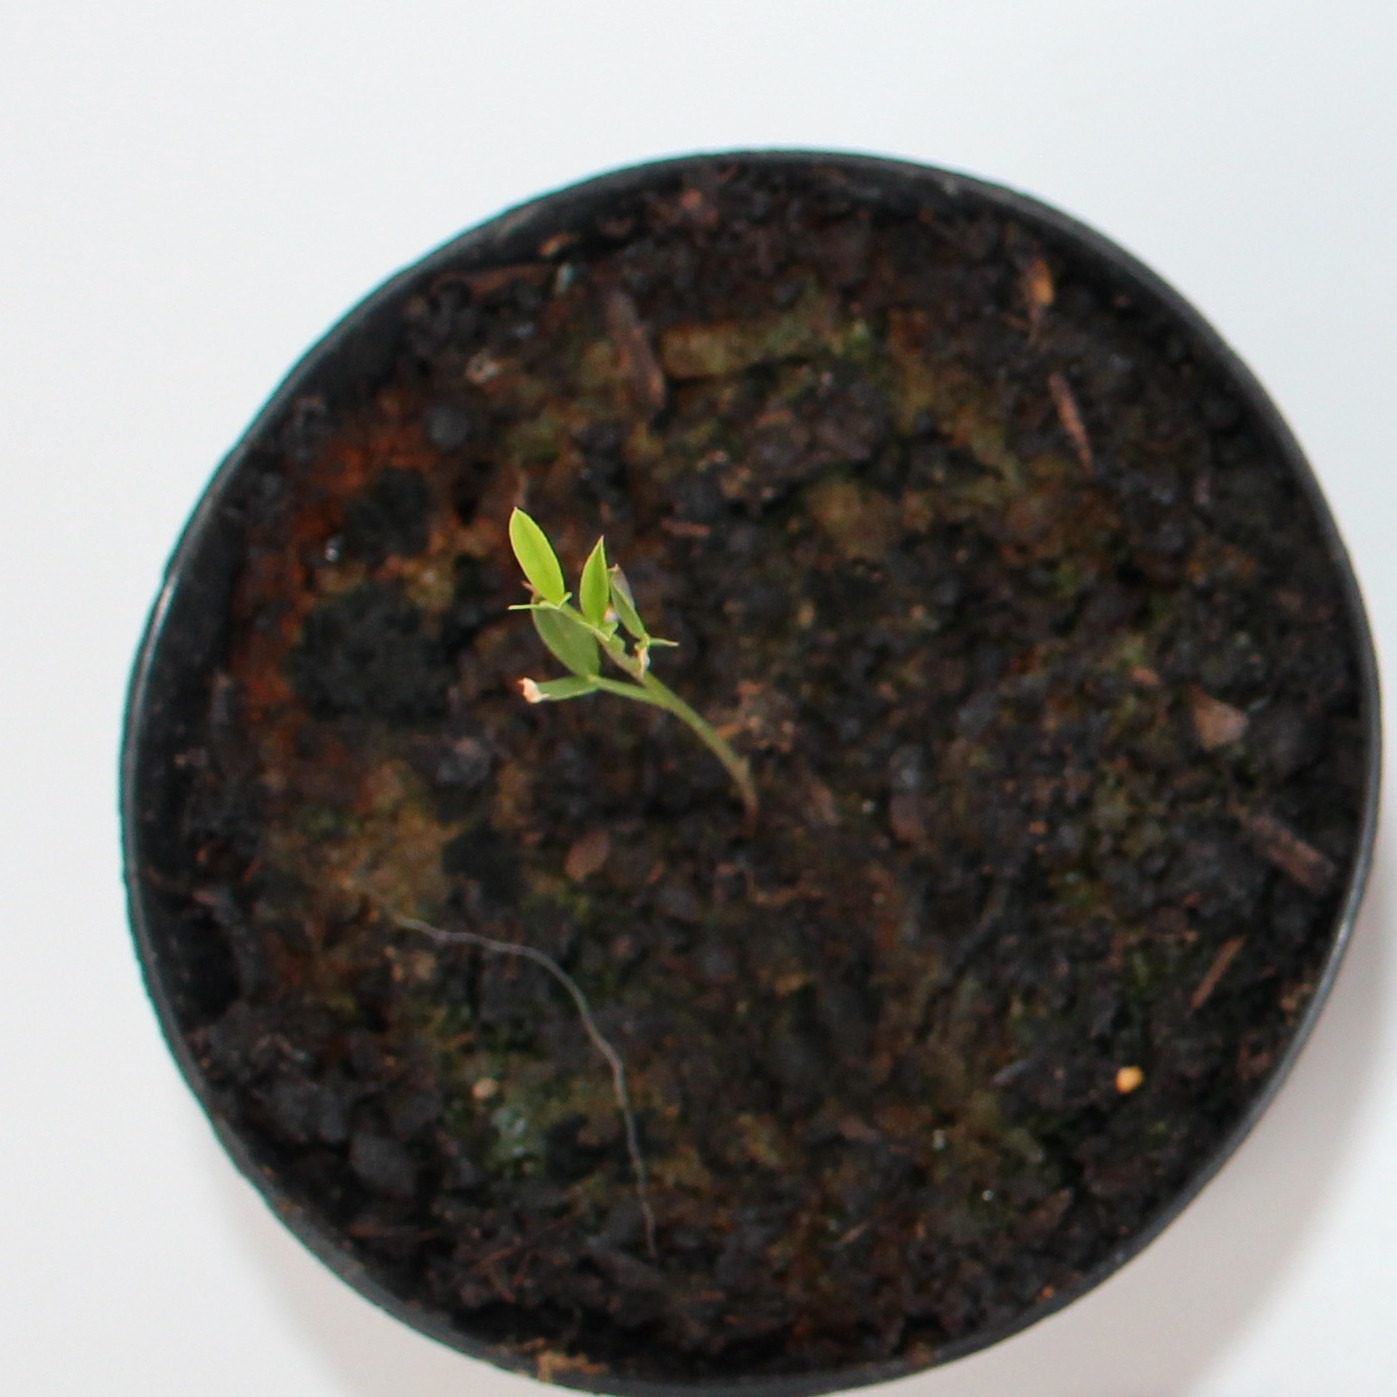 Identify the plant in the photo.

Vicia sativa
